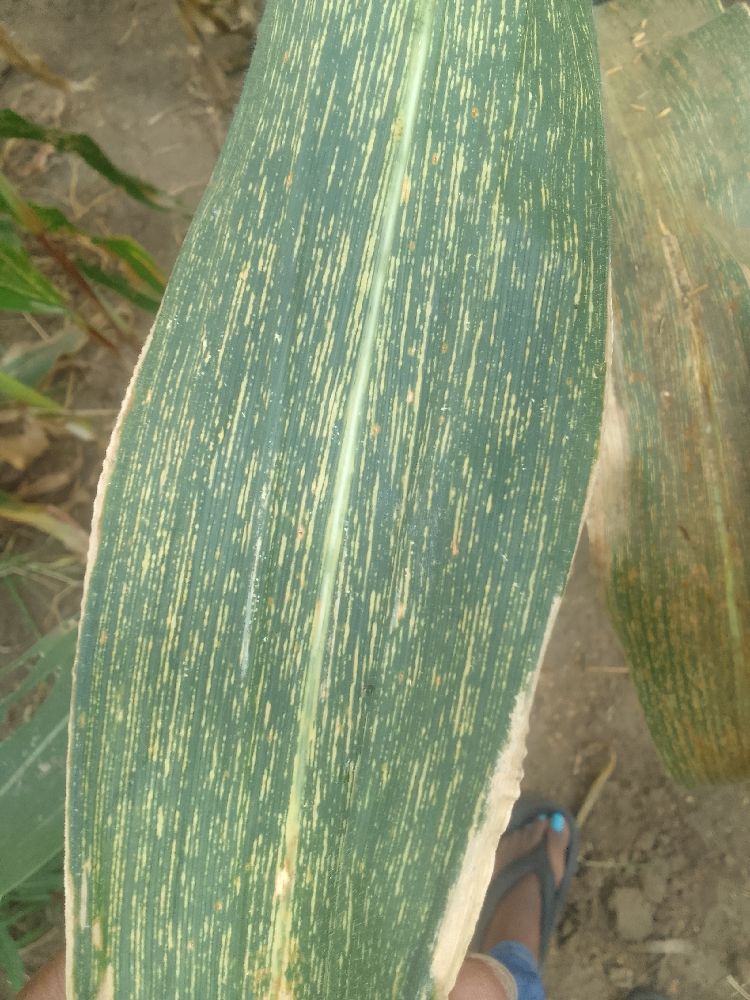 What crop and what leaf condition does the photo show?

maize, maize streak virus
